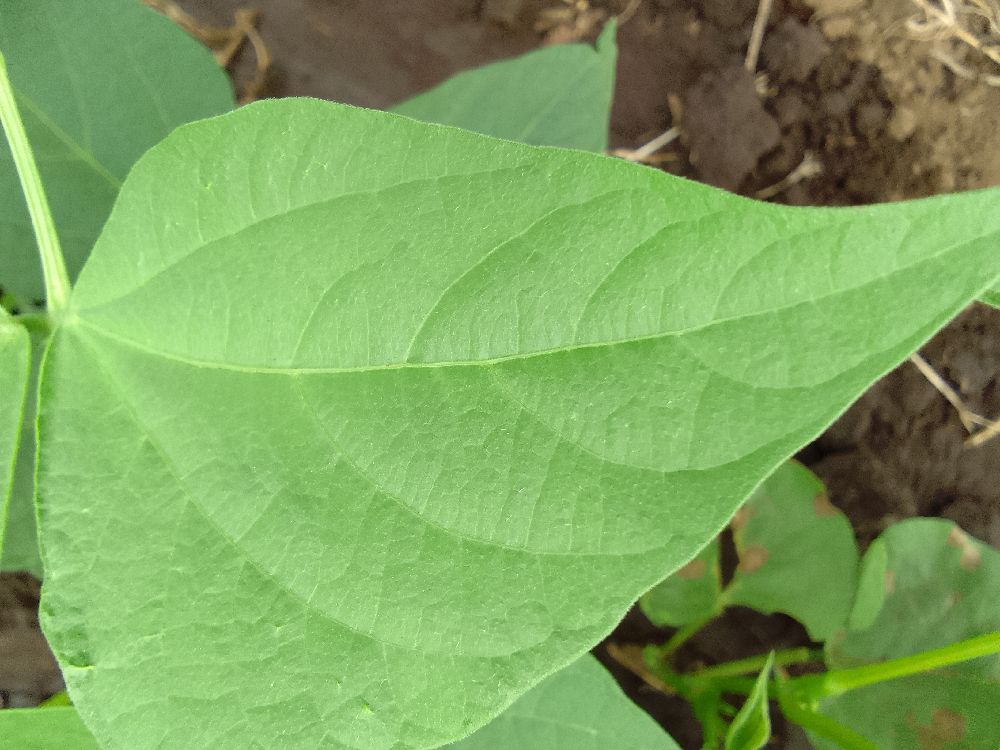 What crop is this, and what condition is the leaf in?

common bean, healthy
